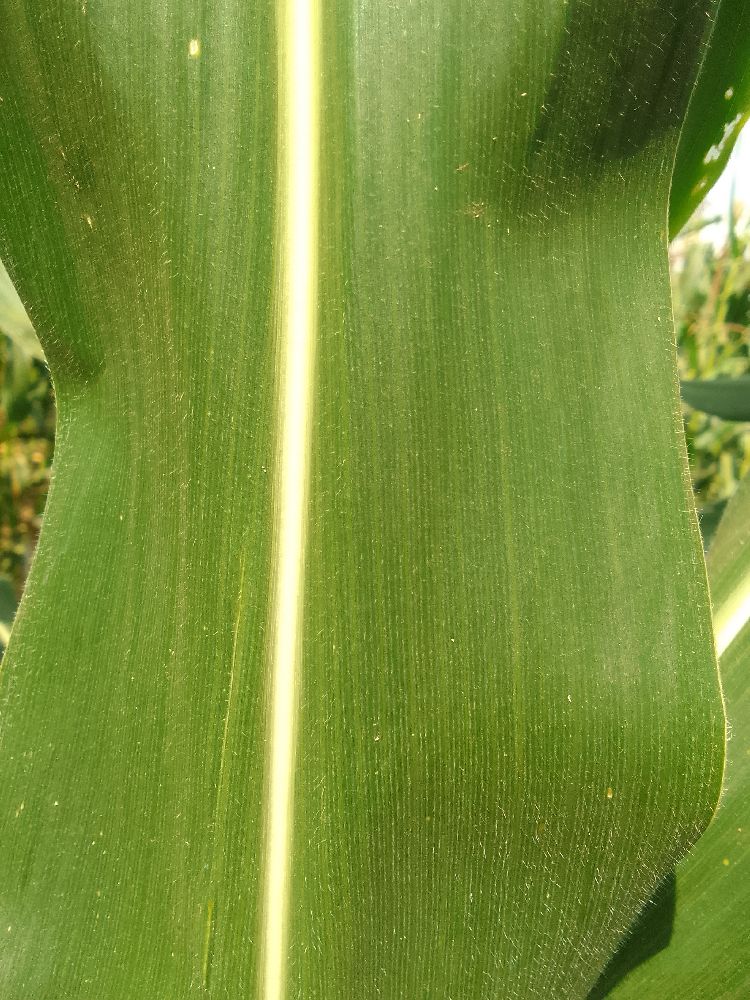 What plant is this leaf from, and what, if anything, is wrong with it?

maize, healthy
